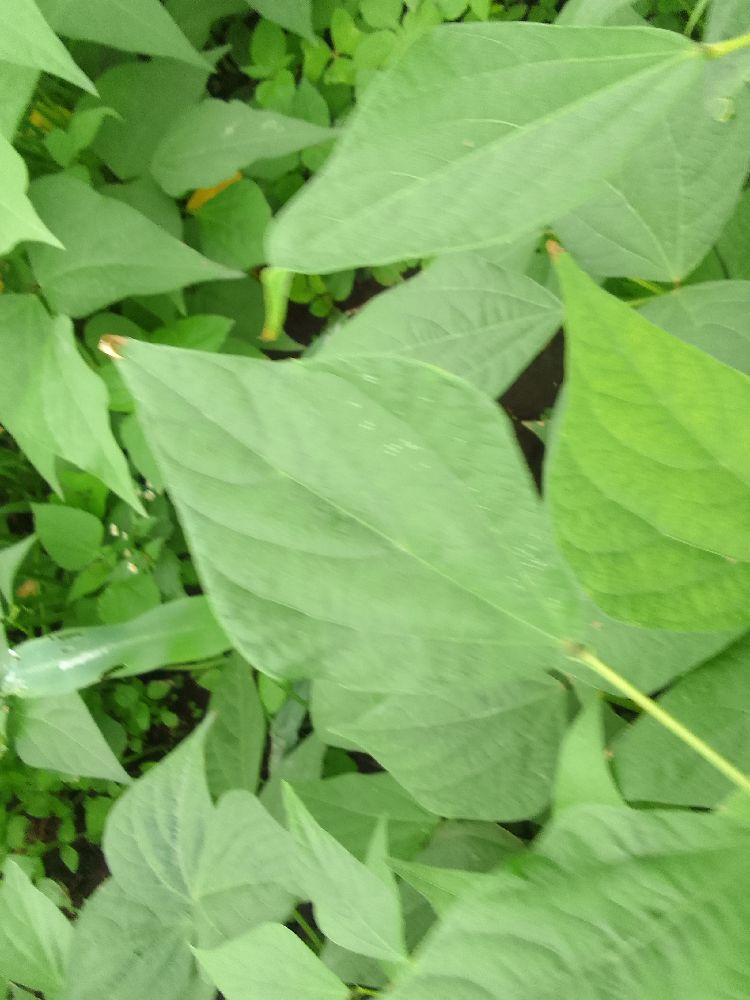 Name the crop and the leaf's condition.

common bean, healthy
